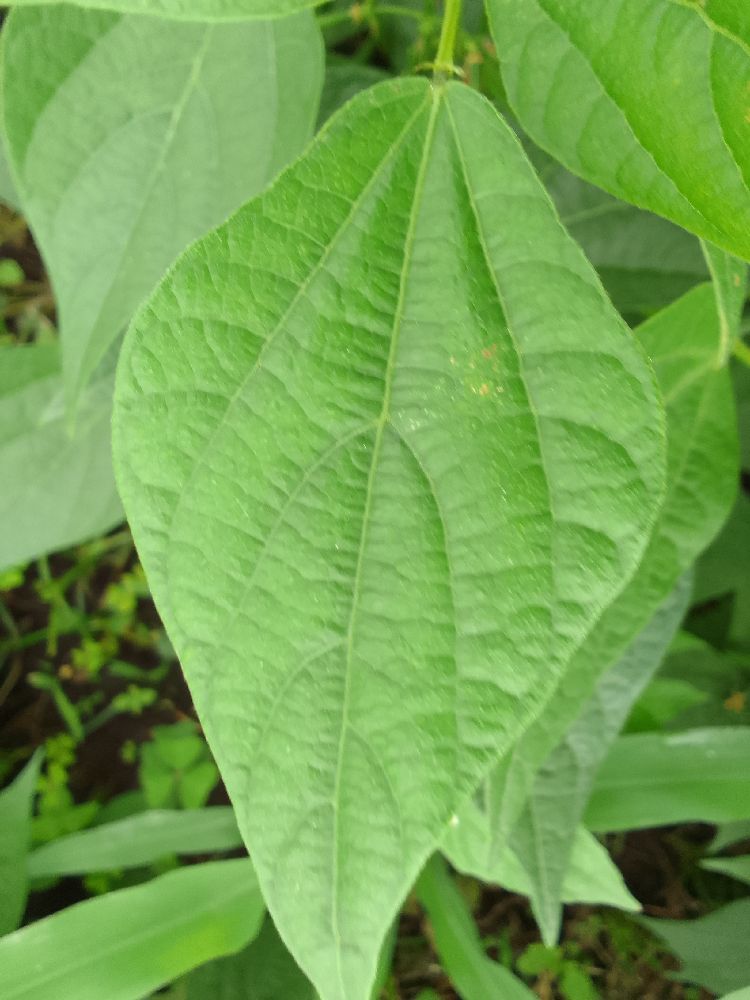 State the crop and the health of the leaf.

common bean, healthy
